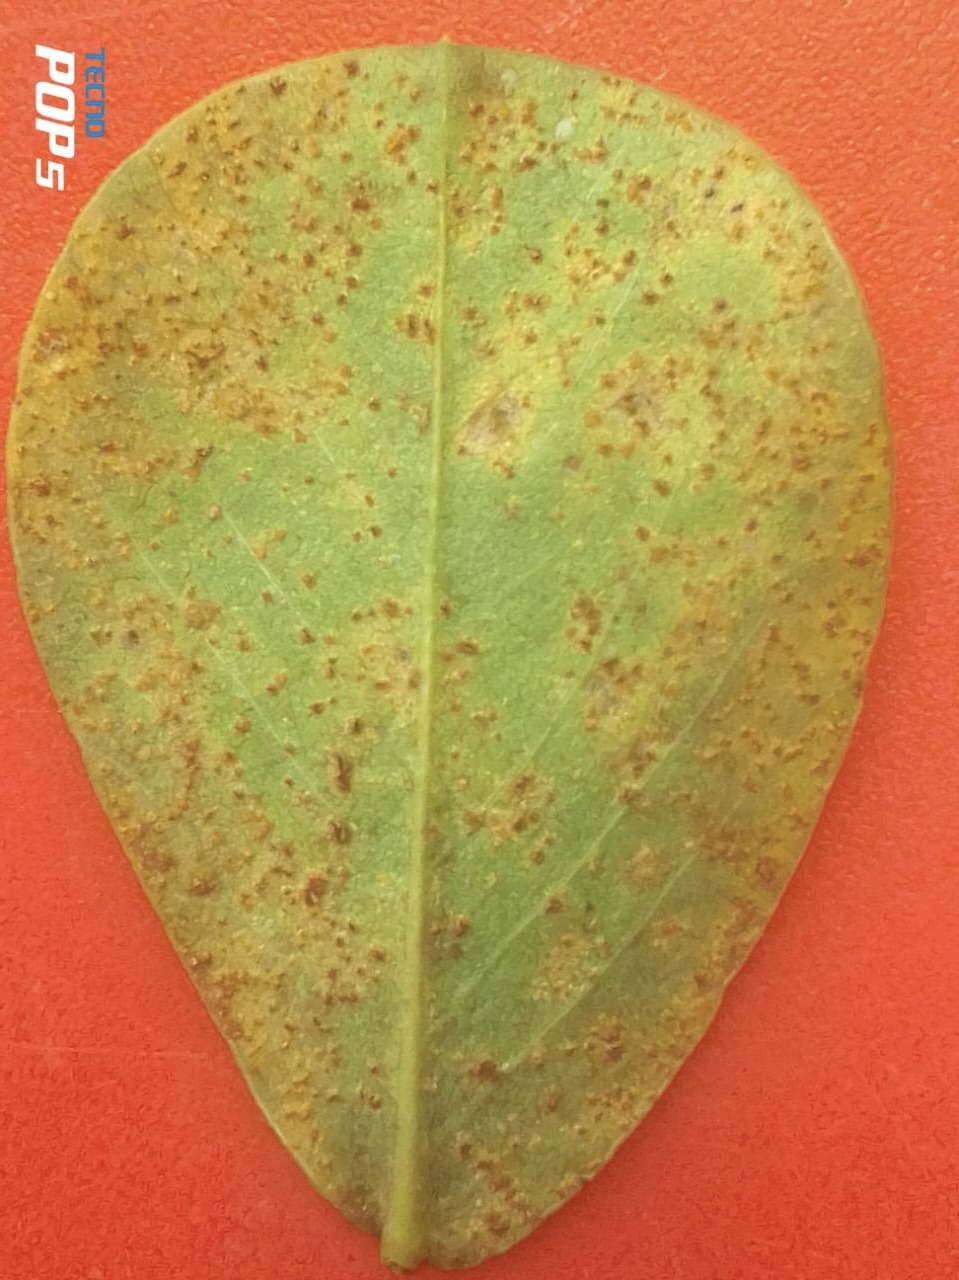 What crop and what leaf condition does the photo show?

peanut, puccinia arachidis
